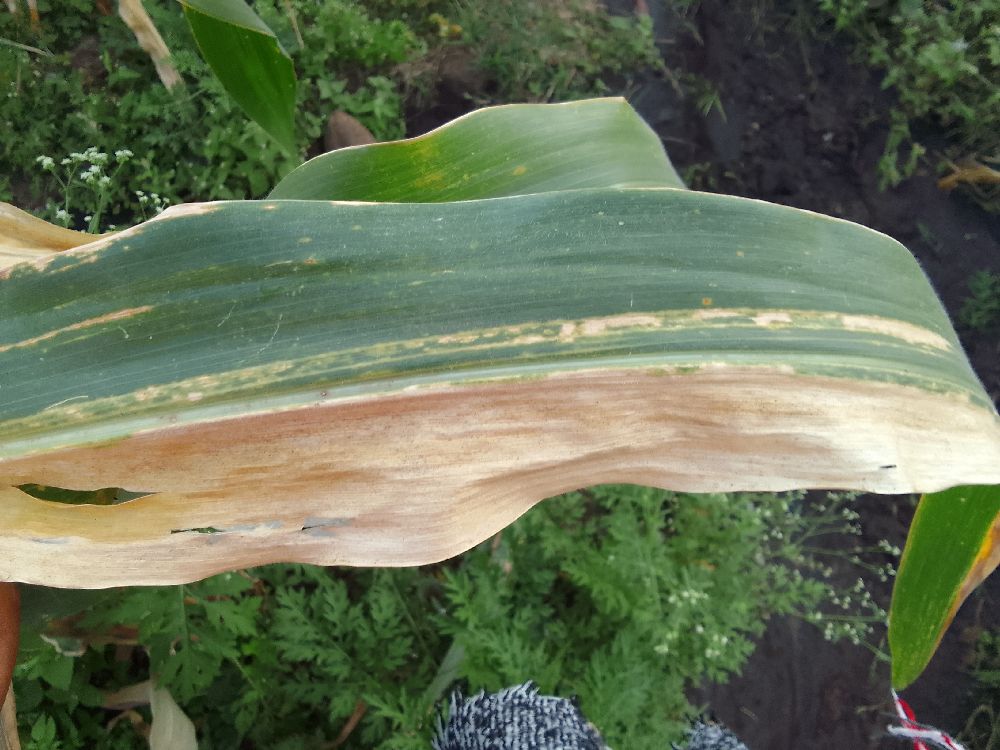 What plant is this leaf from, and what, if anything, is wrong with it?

maize, maize lethal necrosis
